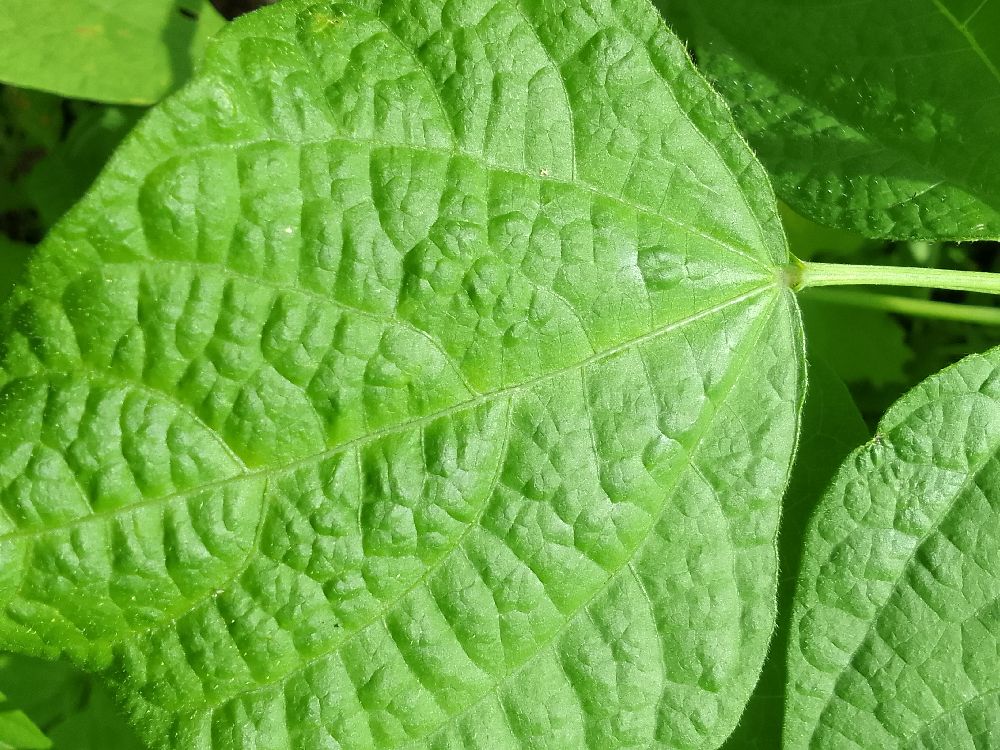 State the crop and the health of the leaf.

common bean, healthy
